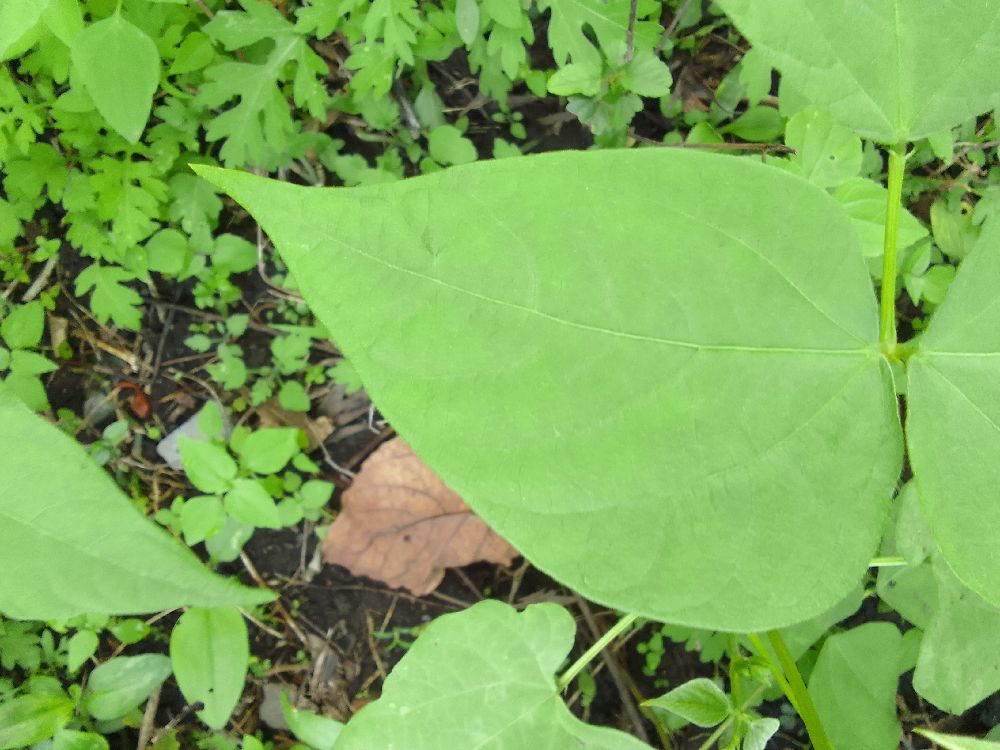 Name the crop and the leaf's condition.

common bean, healthy
